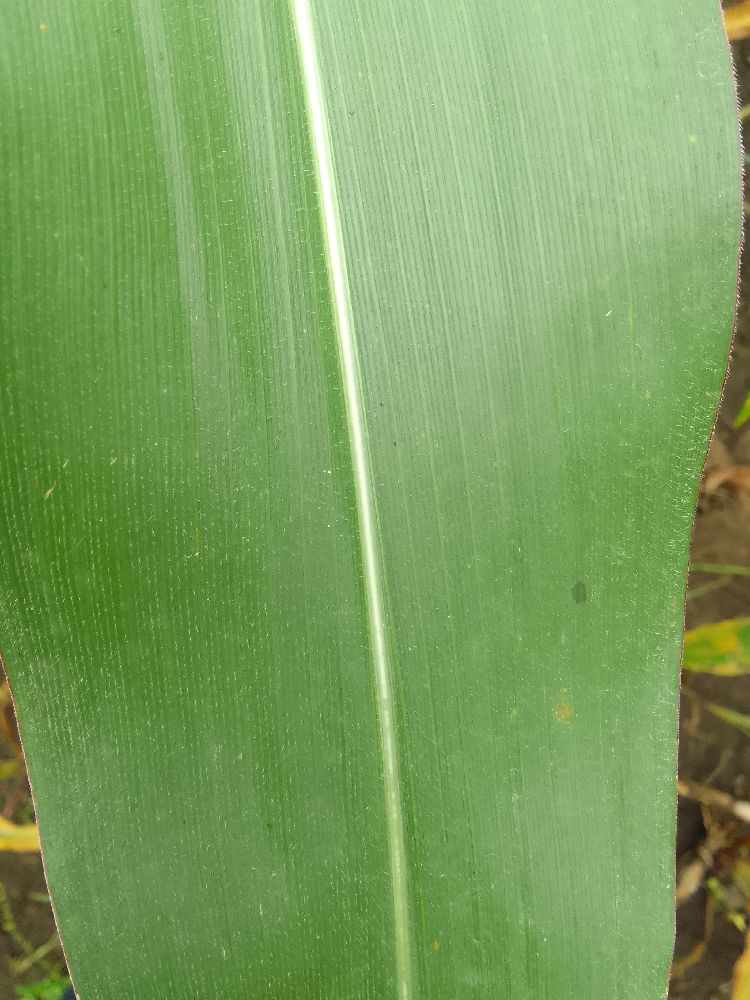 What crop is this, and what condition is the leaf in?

maize, healthy
